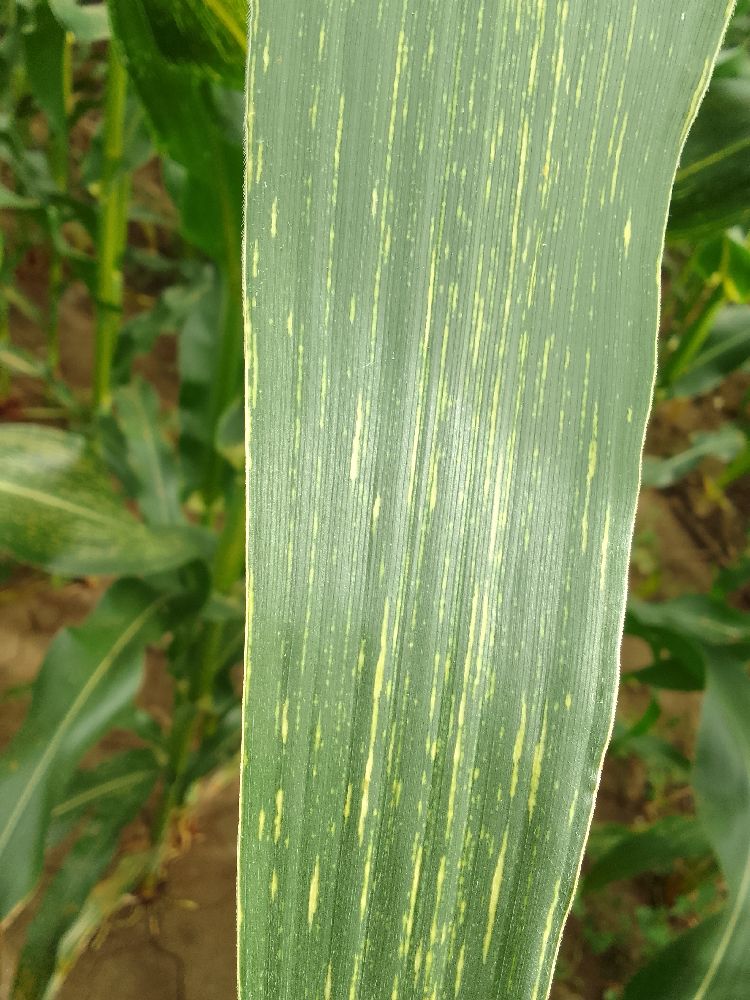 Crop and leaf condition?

maize, maize streak virus
